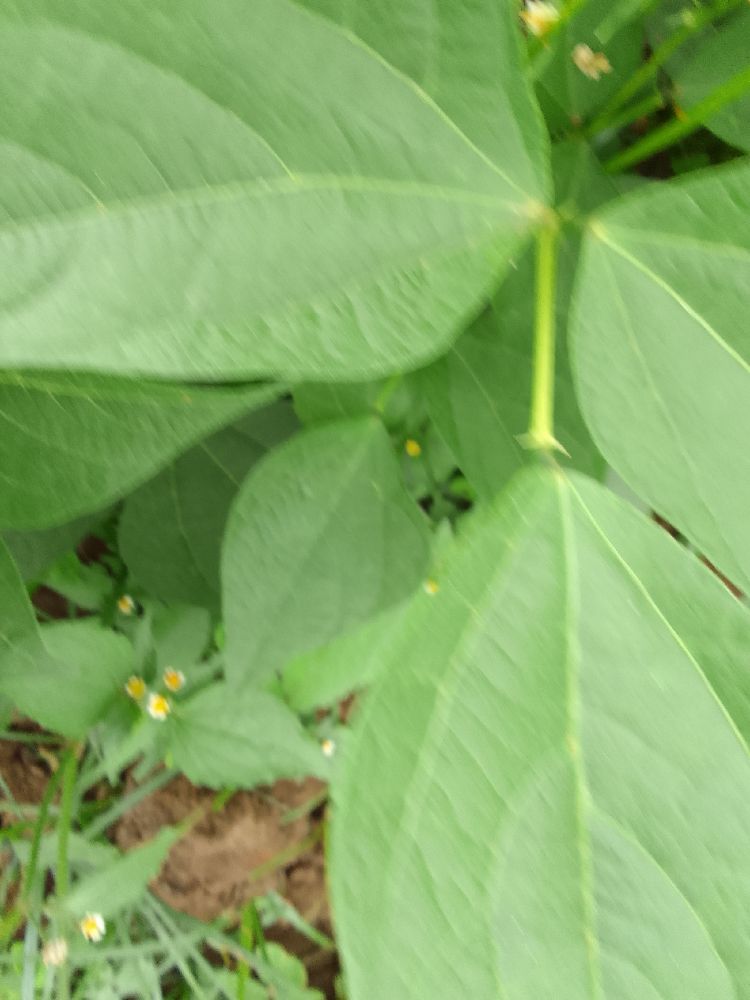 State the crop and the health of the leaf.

common bean, healthy
